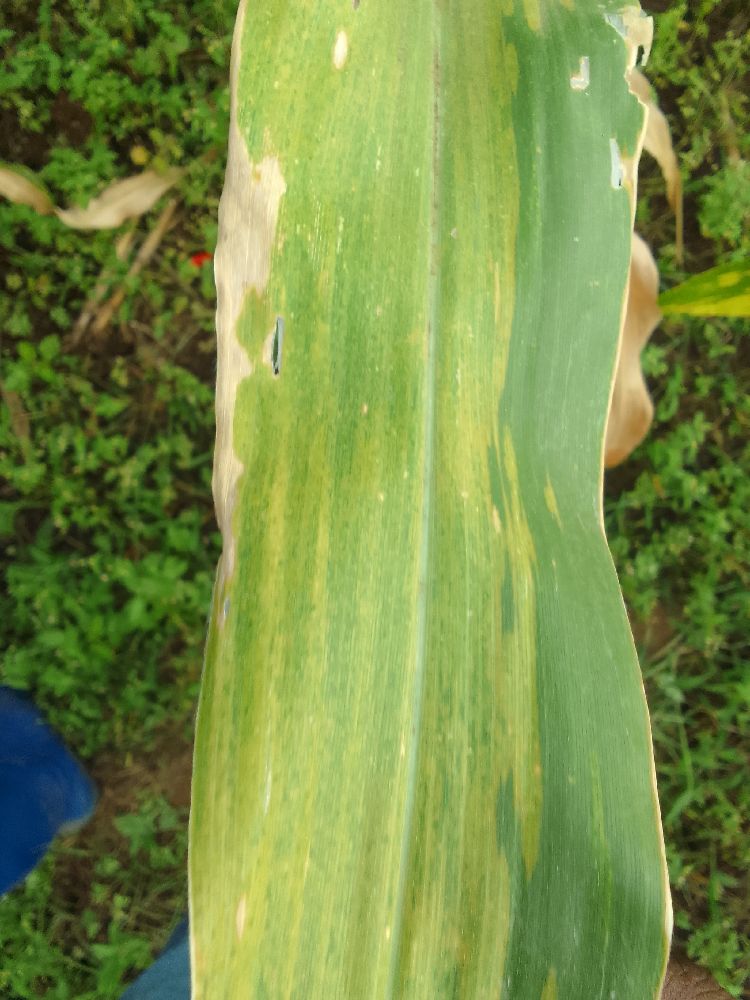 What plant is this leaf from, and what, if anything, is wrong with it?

maize, maize lethal necrosis
